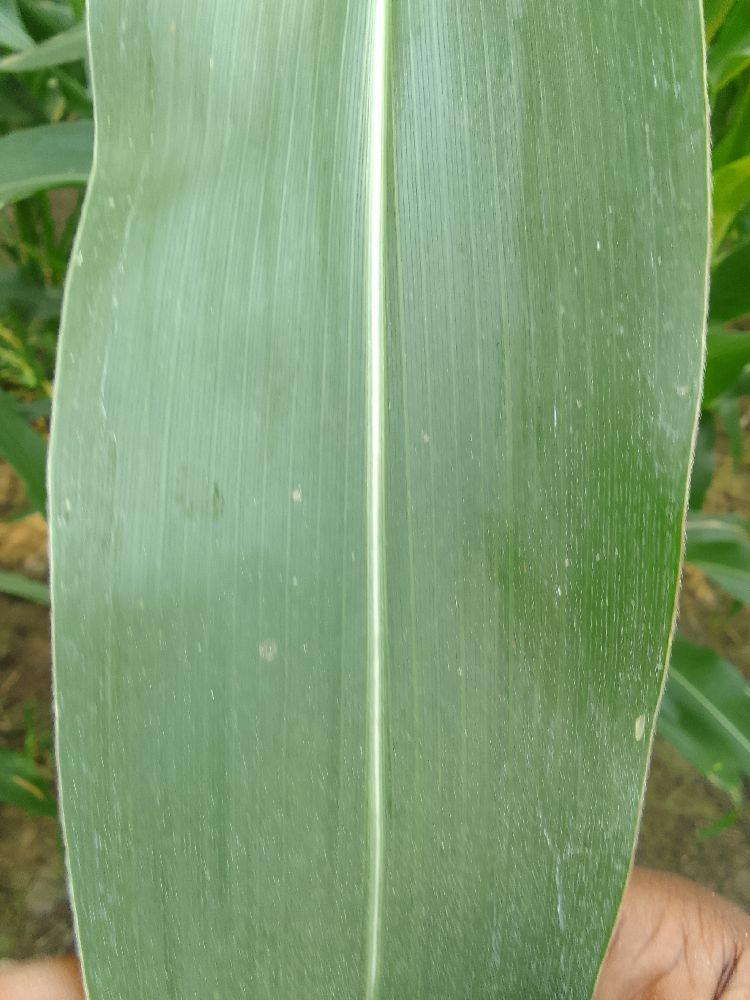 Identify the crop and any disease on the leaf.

maize, healthy
